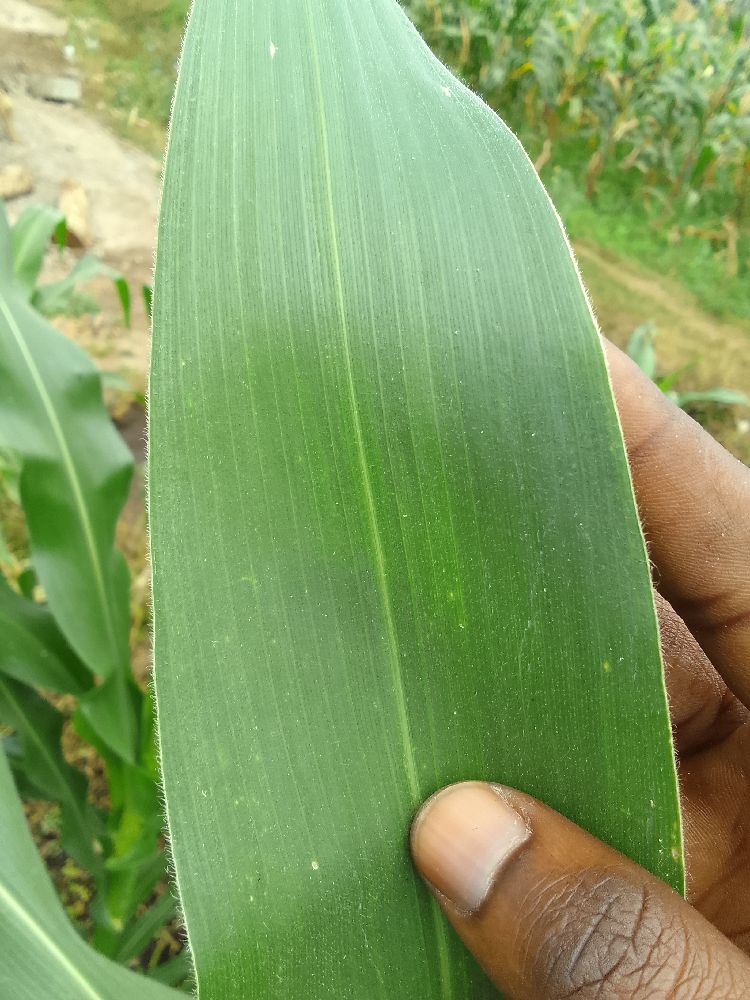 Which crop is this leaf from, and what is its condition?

maize, healthy
